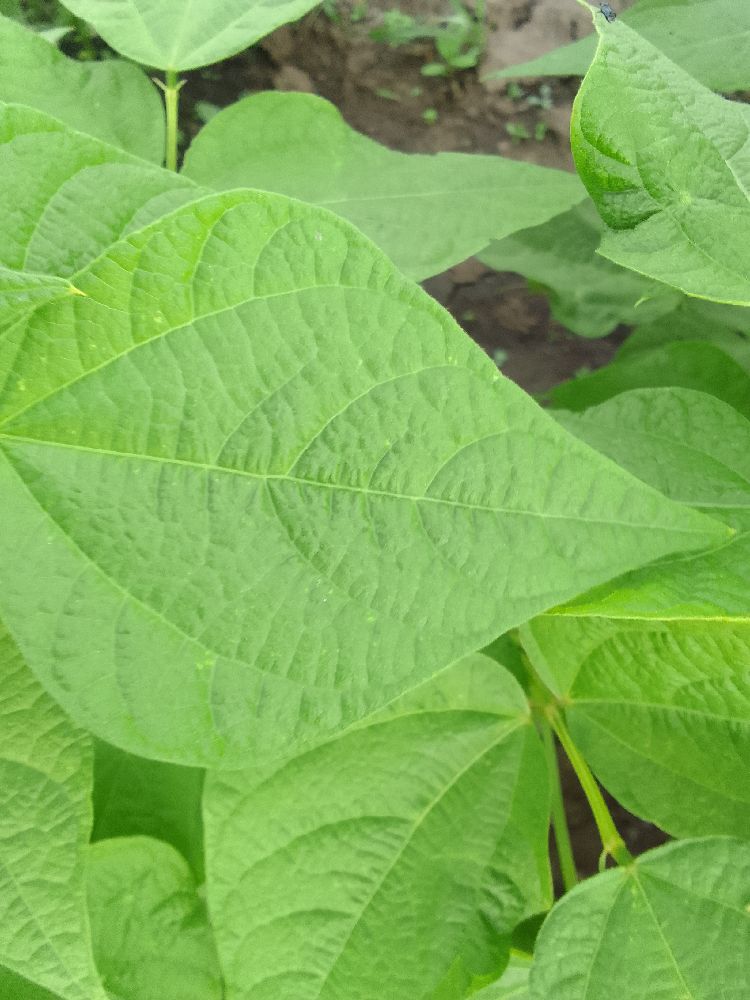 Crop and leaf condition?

common bean, healthy
